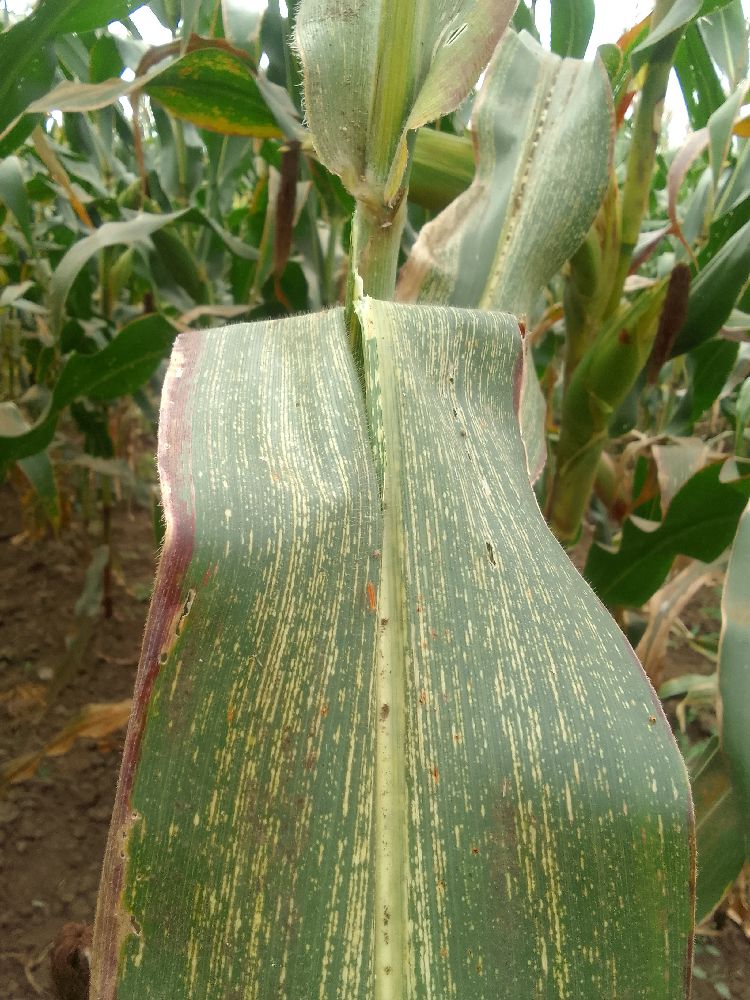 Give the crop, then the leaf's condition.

maize, maize streak virus
